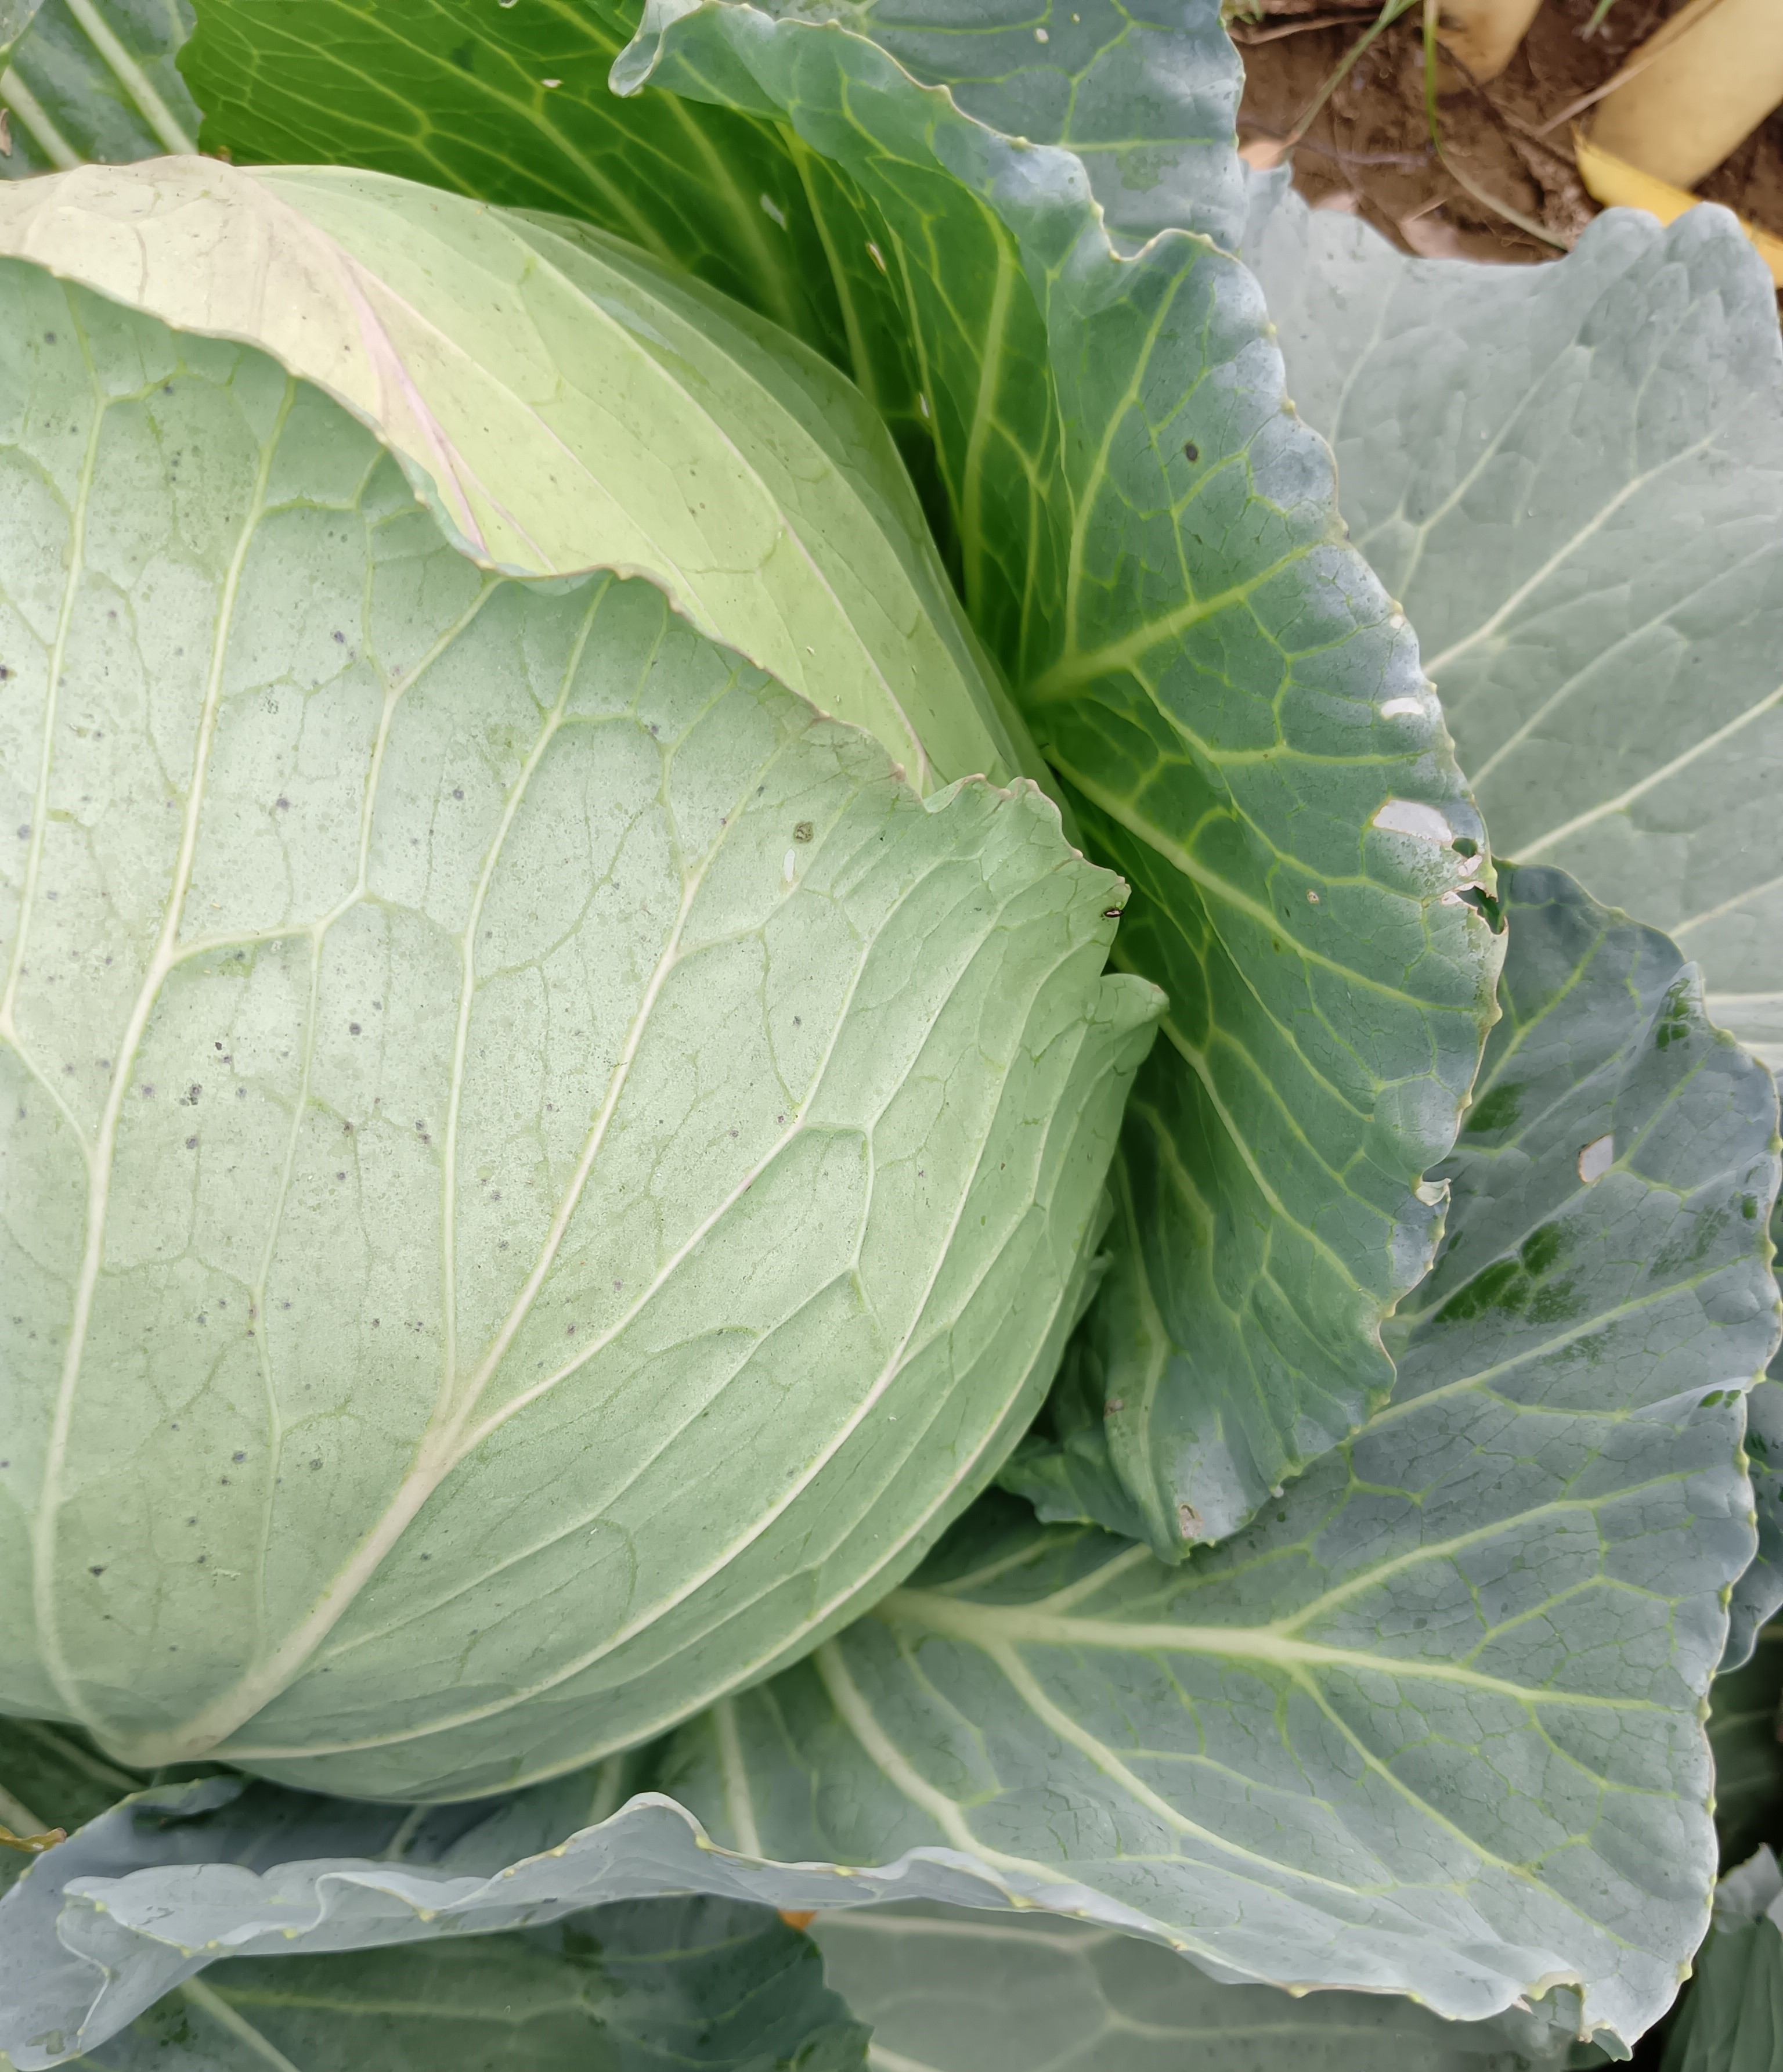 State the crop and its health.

cabbage, healthy
